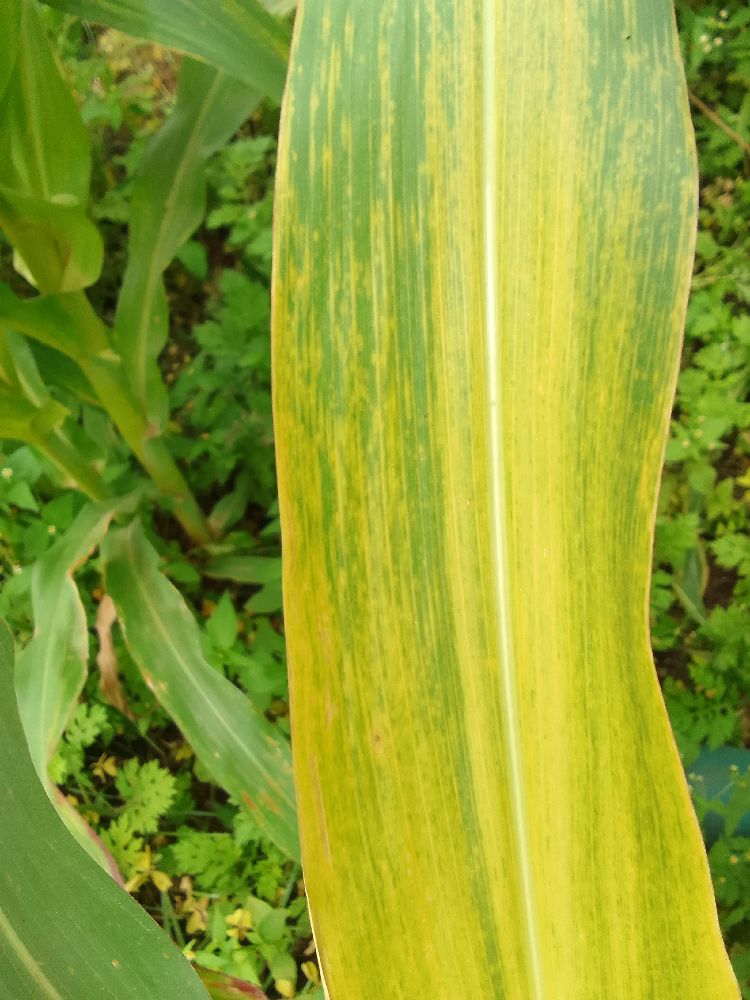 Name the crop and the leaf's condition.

maize, maize lethal necrosis
